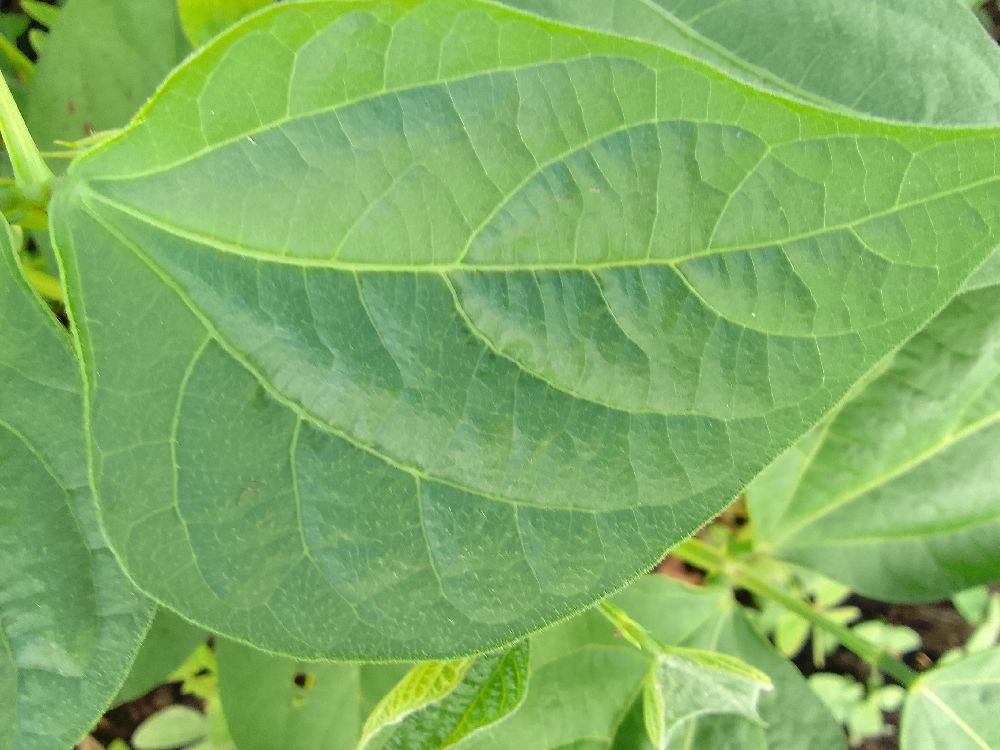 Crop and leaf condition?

common bean, healthy
